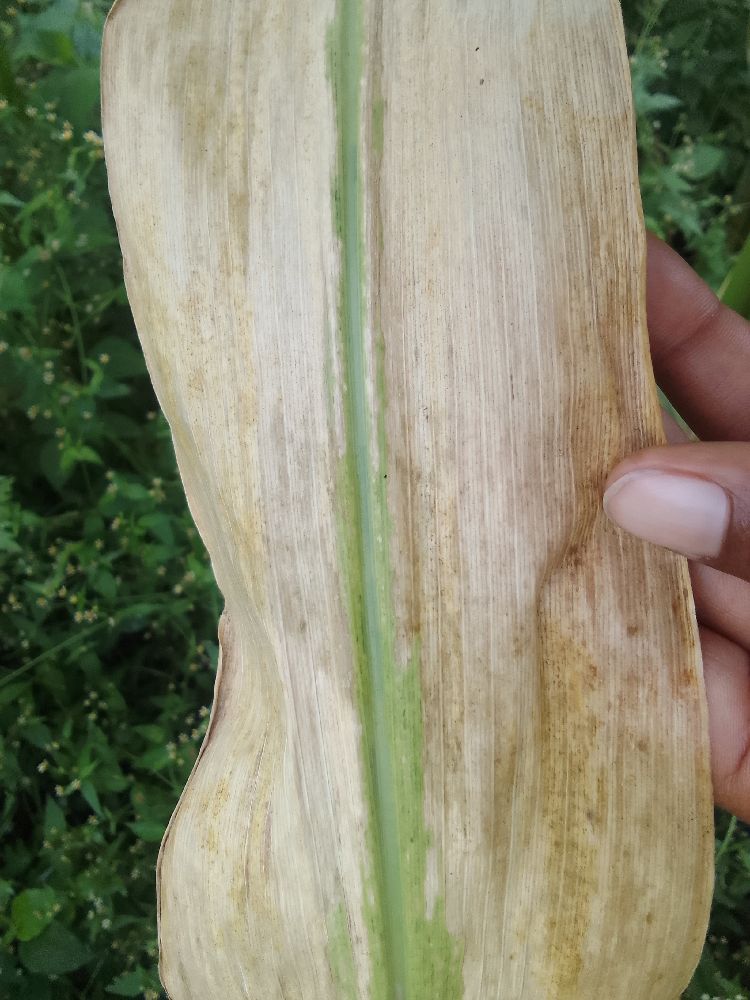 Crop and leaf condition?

maize, maize lethal necrosis
